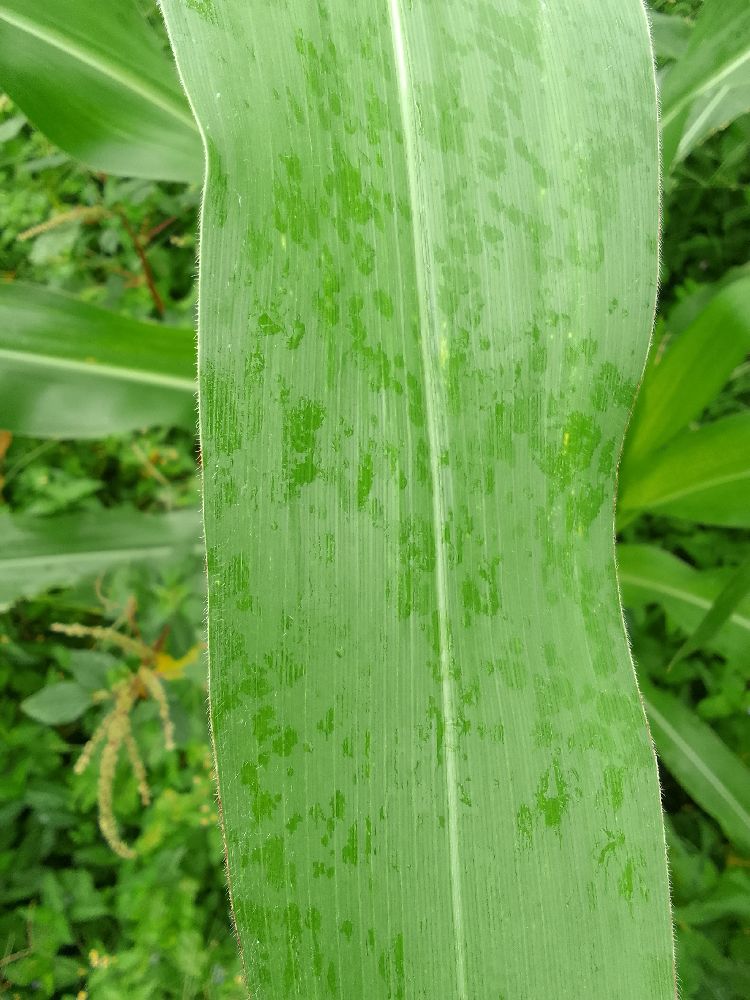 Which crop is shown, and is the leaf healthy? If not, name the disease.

maize, healthy
